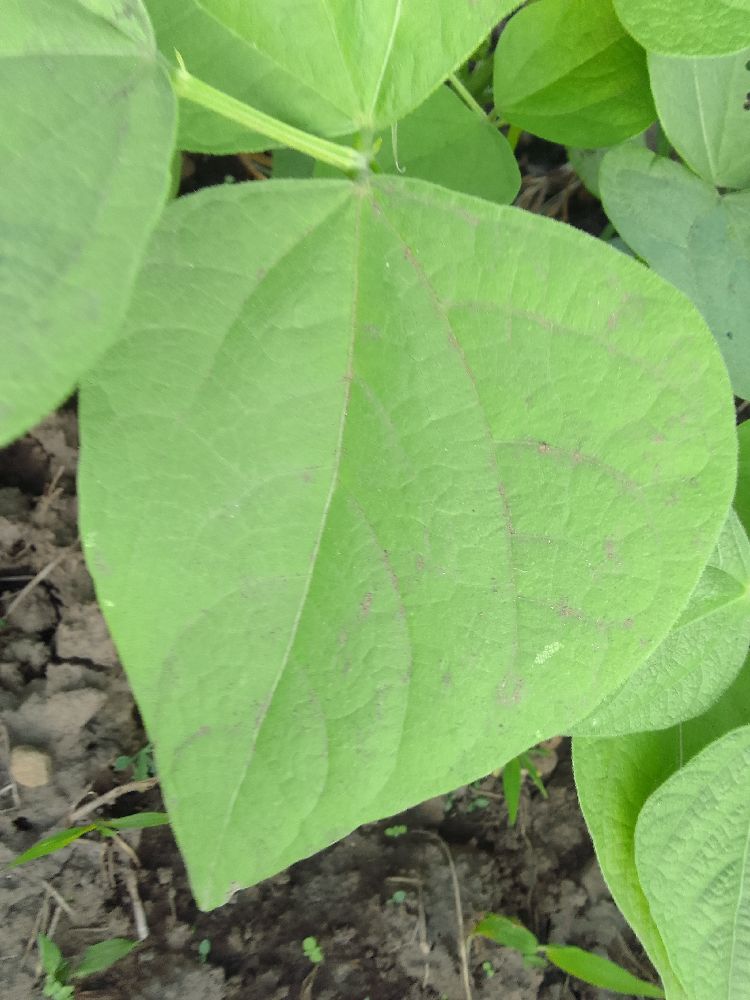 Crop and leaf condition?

common bean, healthy
